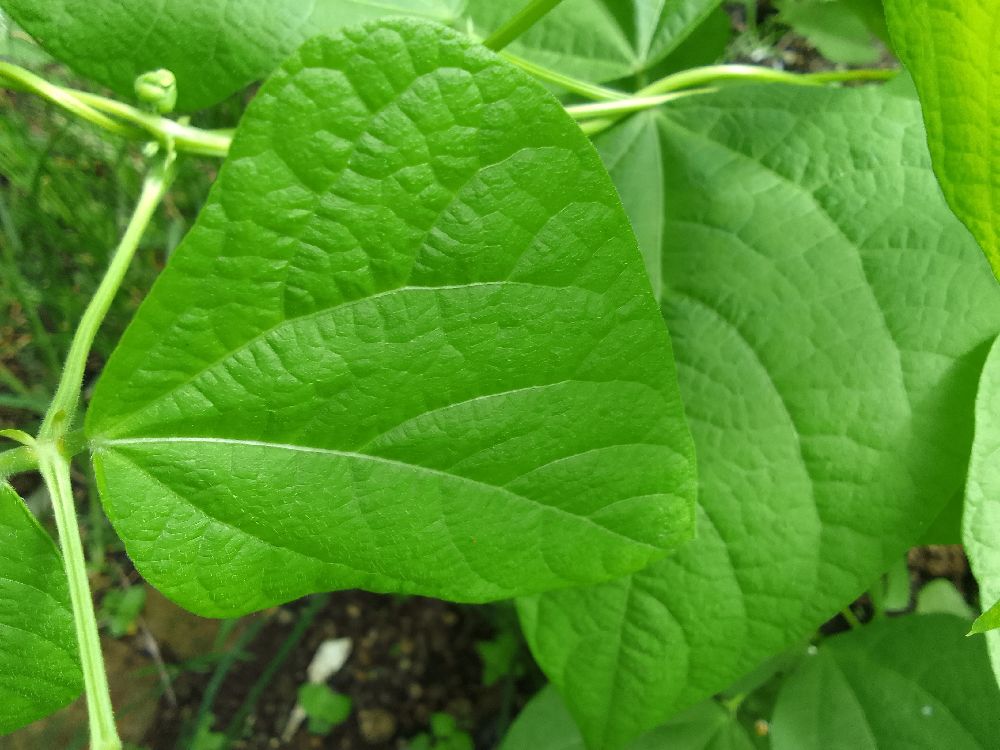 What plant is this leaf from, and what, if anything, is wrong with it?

common bean, healthy
